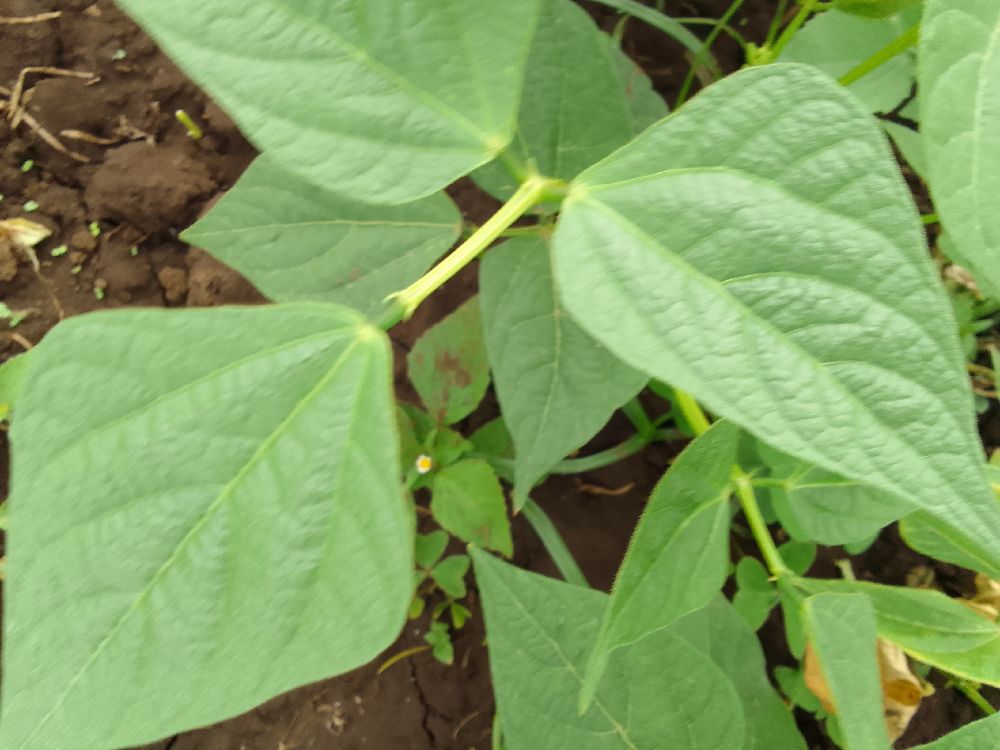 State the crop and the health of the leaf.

common bean, healthy
